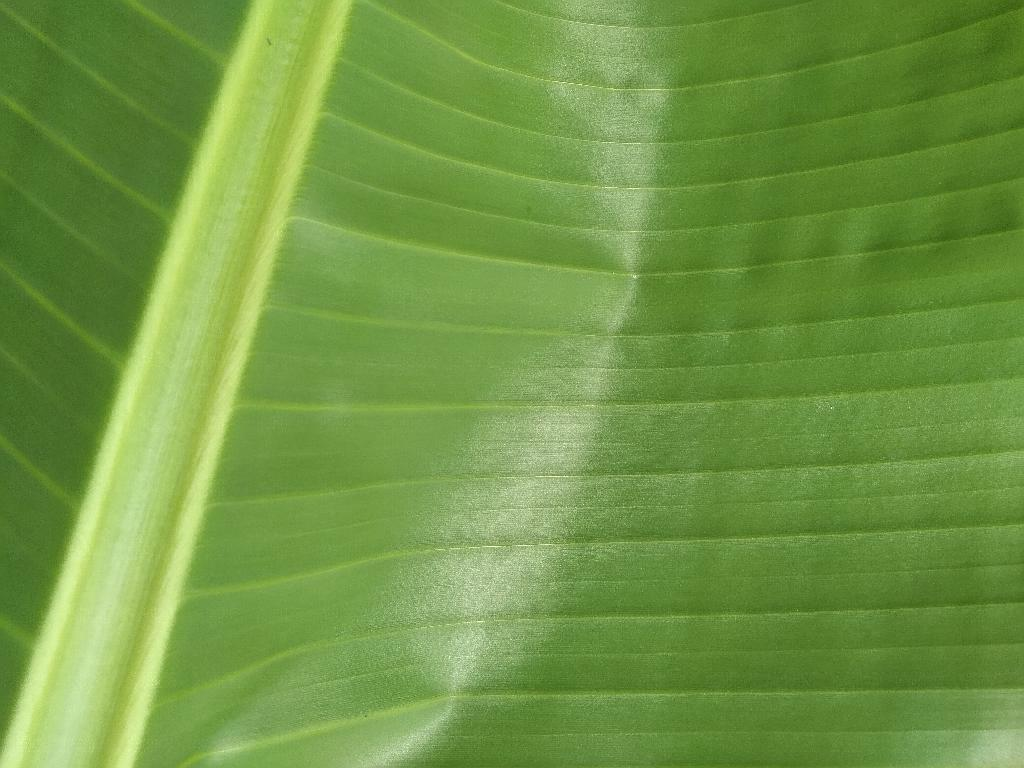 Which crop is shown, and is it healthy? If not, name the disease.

banana, healthy
